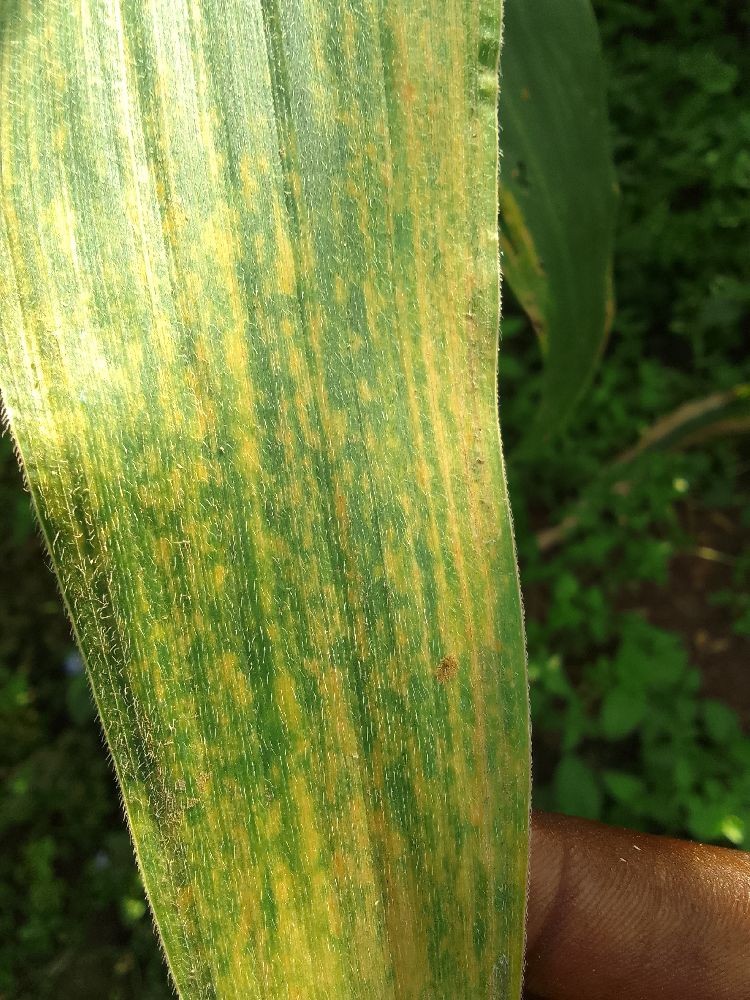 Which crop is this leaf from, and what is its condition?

maize, maize lethal necrosis
